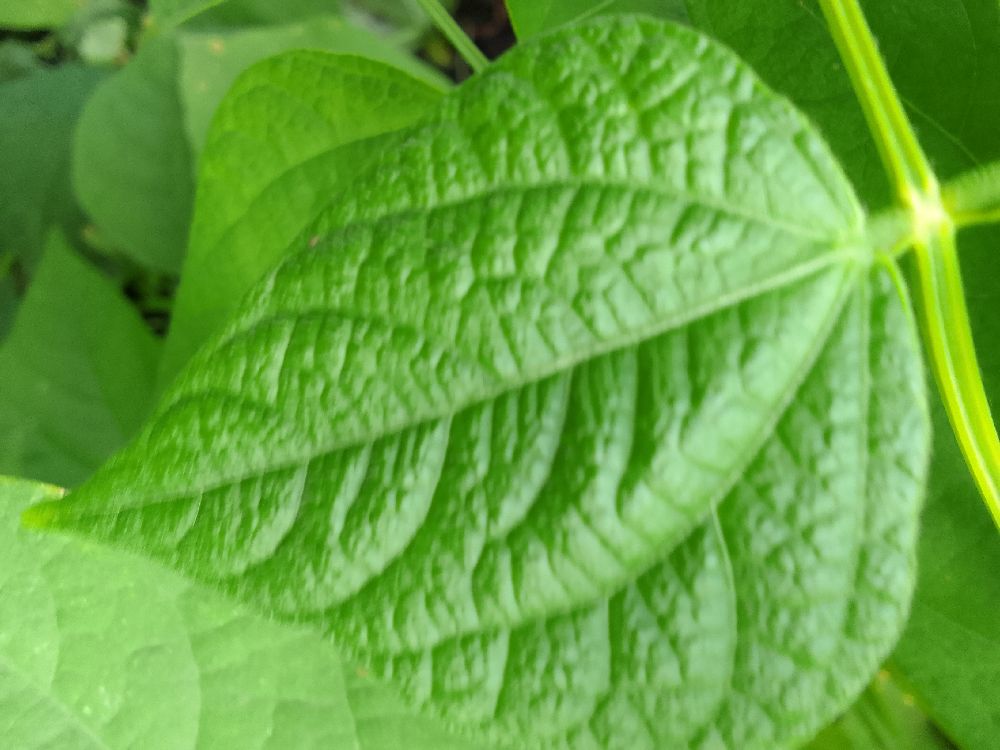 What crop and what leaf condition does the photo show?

common bean, healthy
